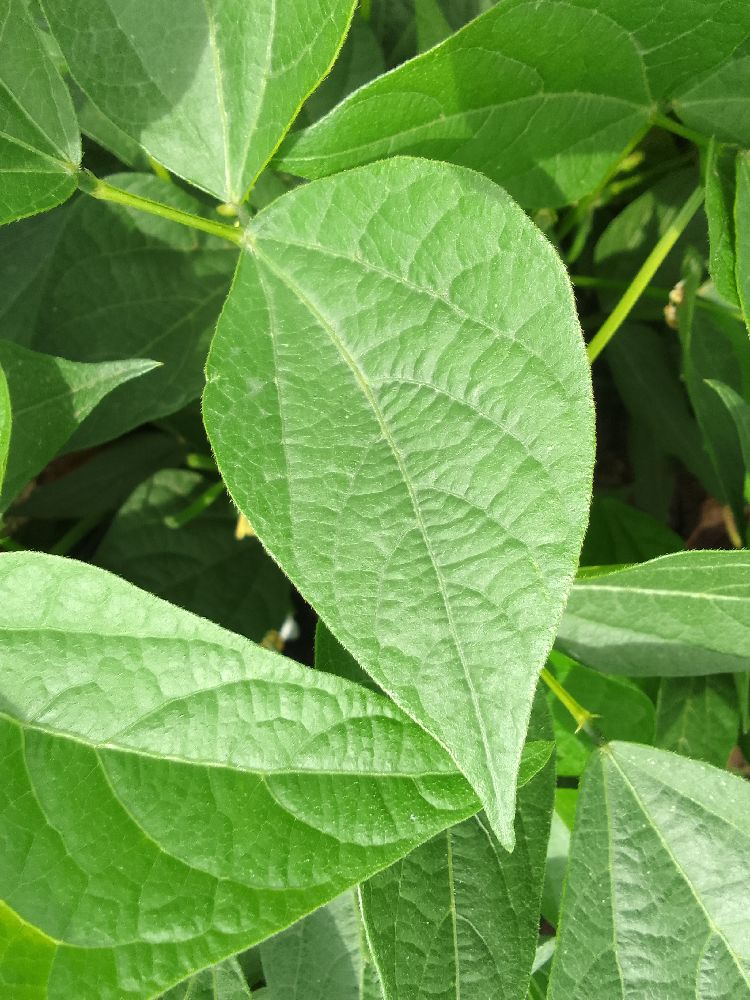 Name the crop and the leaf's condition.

common bean, healthy
